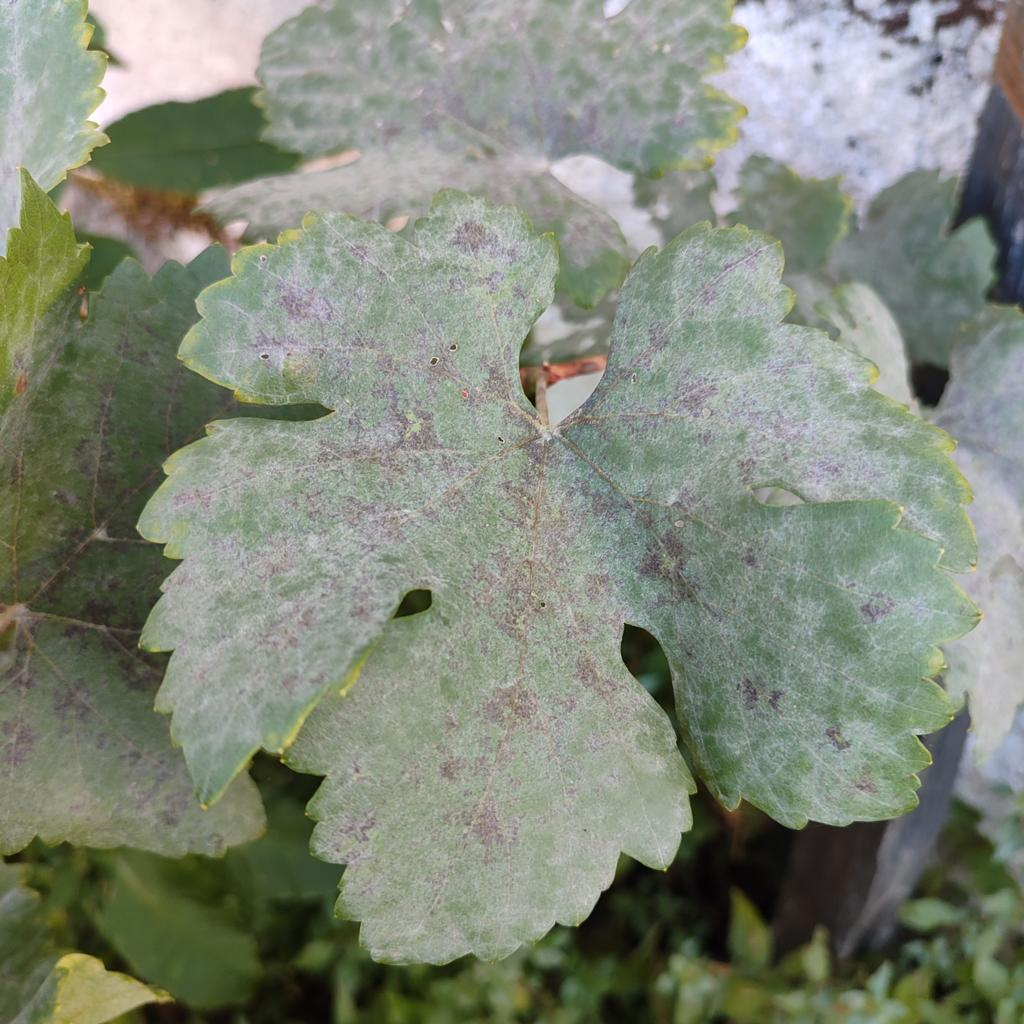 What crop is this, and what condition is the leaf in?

grapevine, powdery mildew
